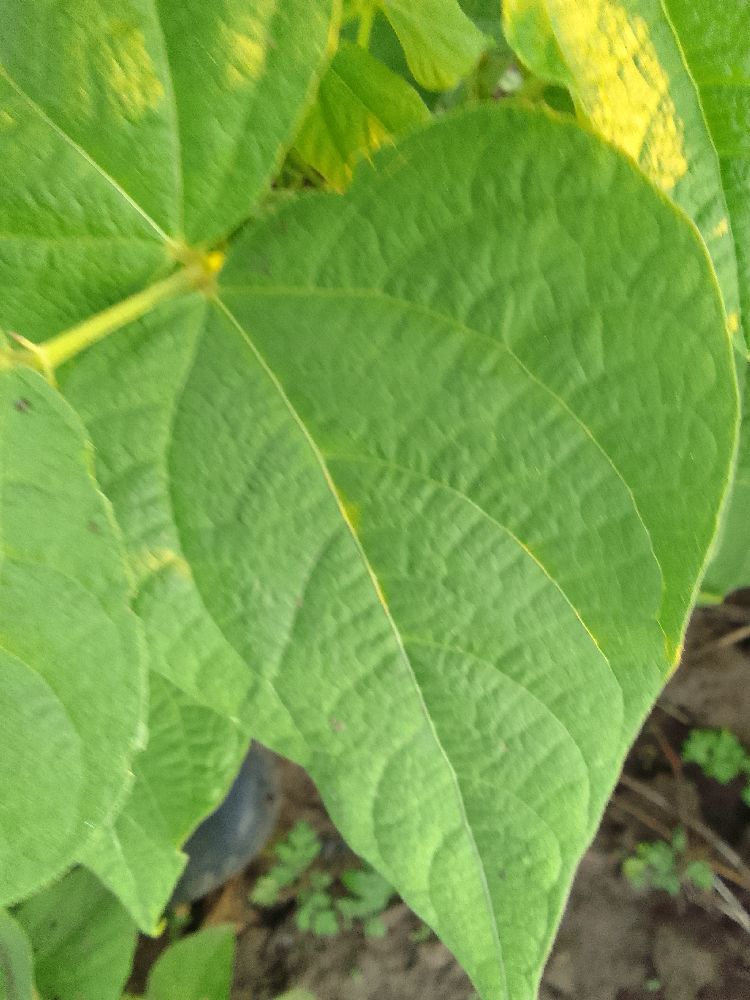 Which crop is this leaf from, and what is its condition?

common bean, healthy
